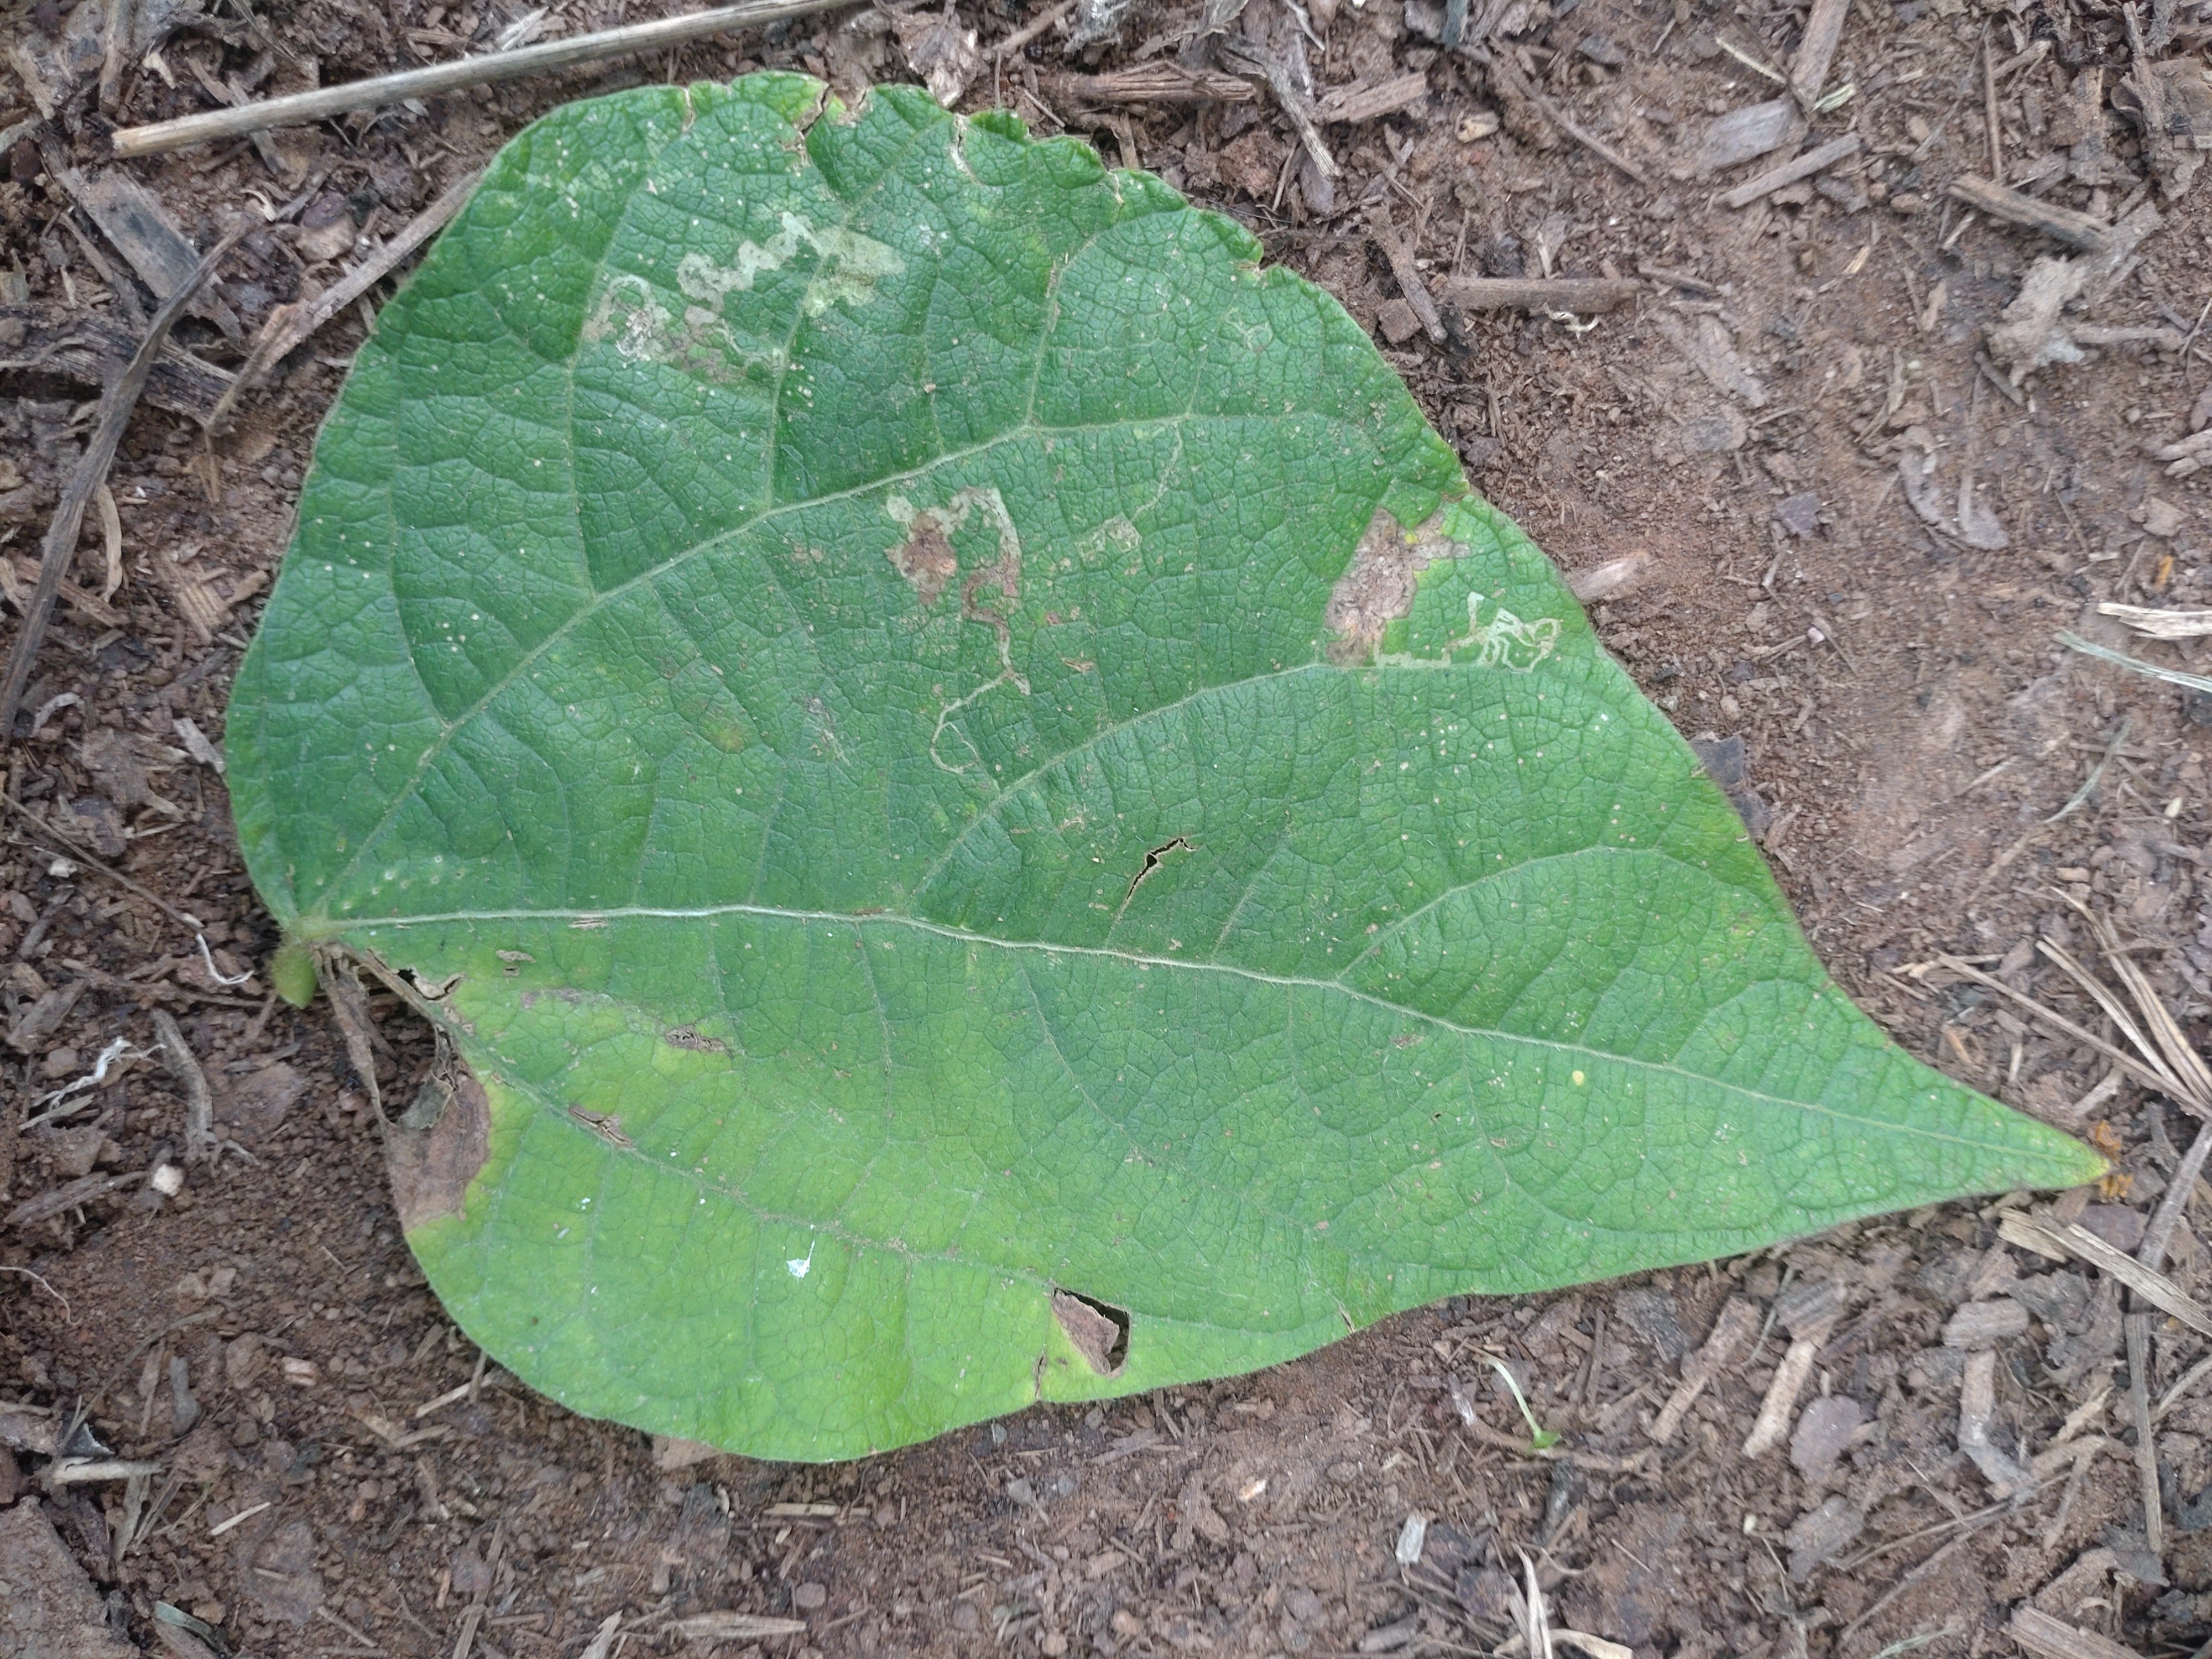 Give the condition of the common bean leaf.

anthracnose
